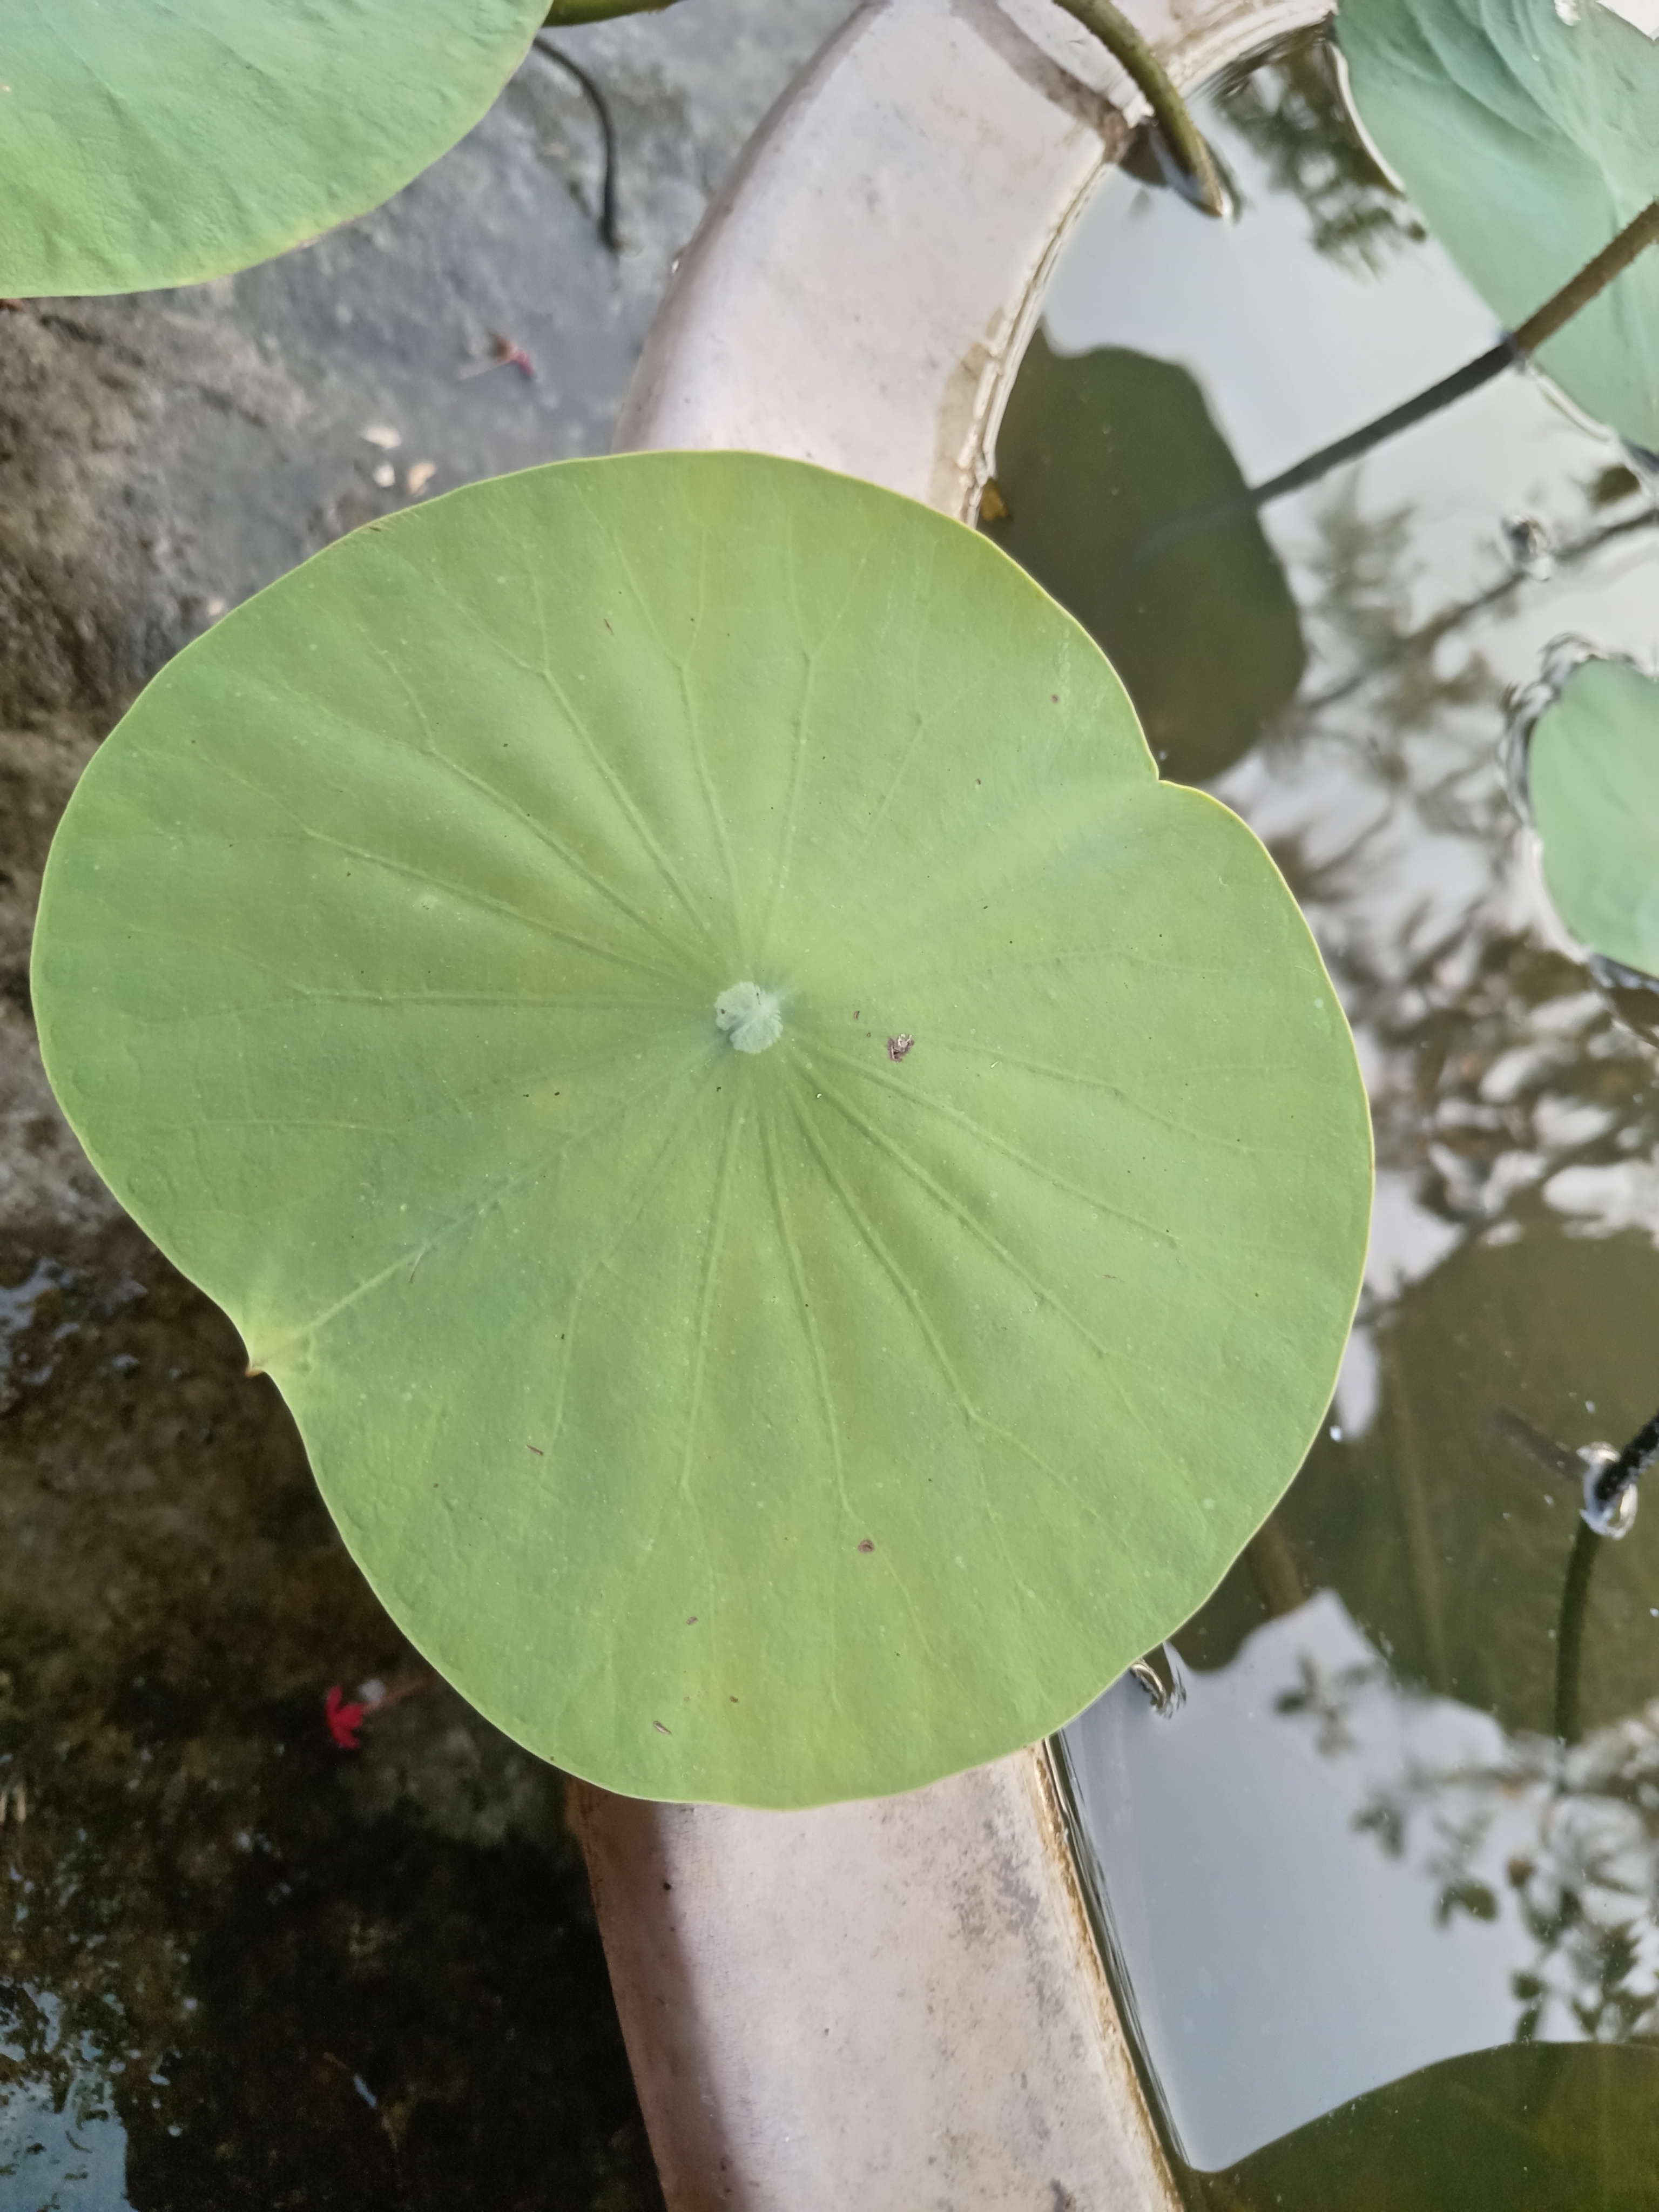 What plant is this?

lotus
